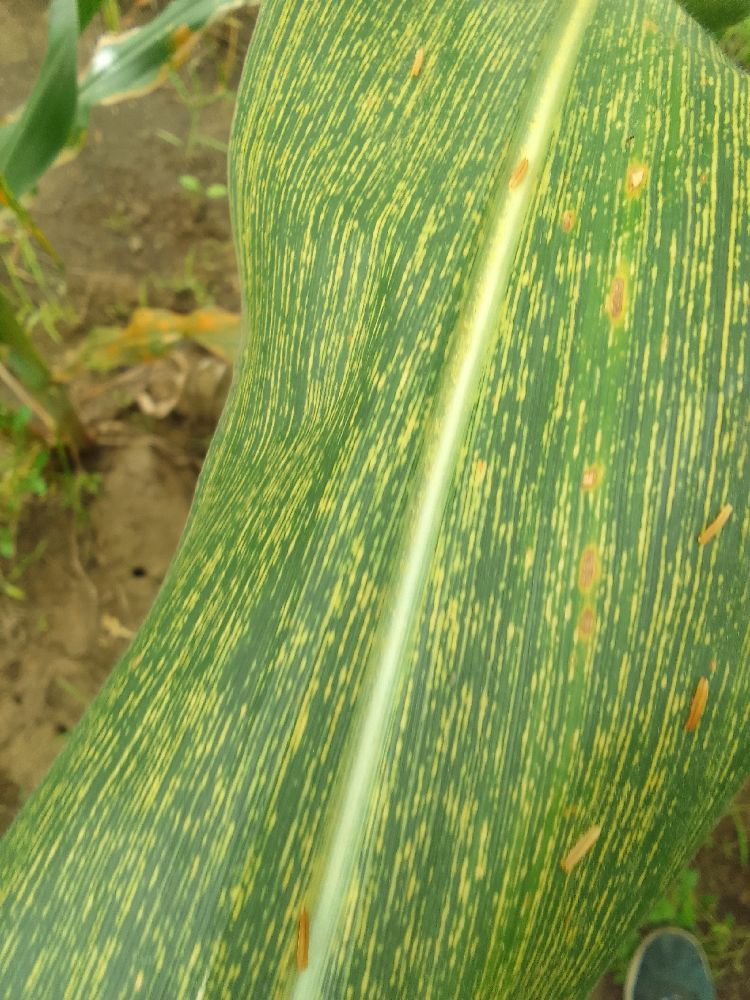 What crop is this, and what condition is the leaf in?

maize, maize streak virus
